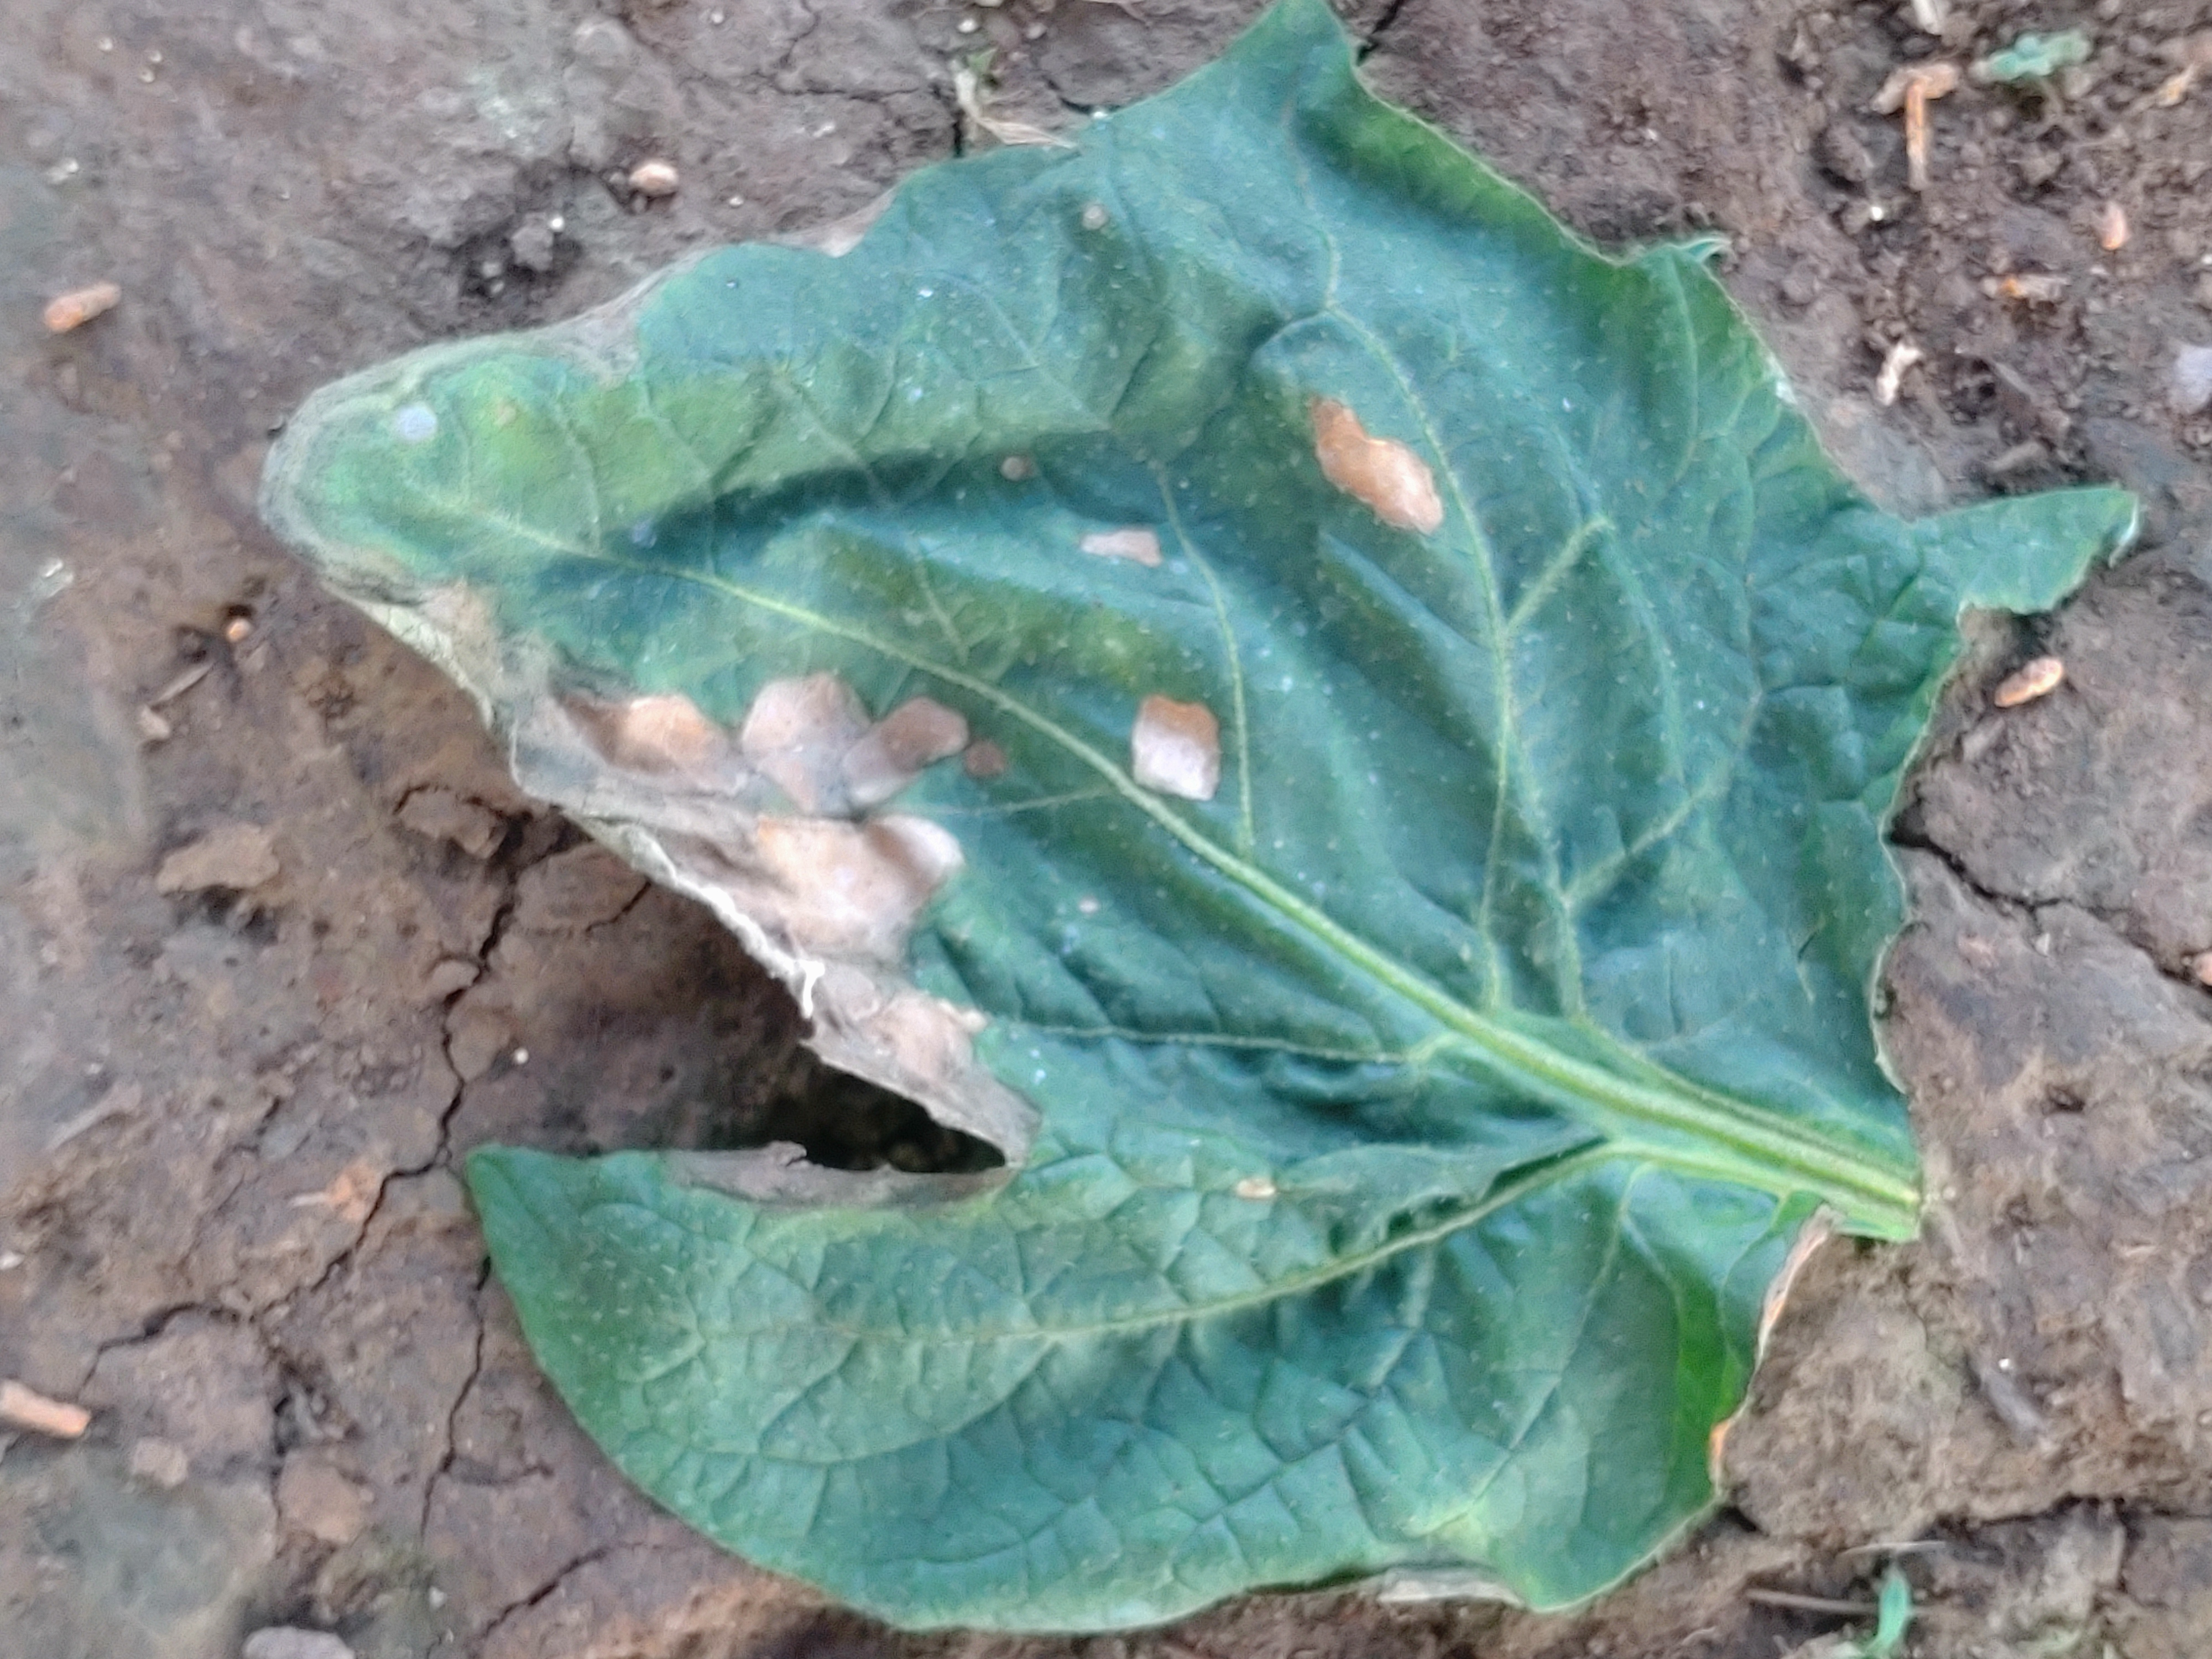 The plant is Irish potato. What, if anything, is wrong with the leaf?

early blight
